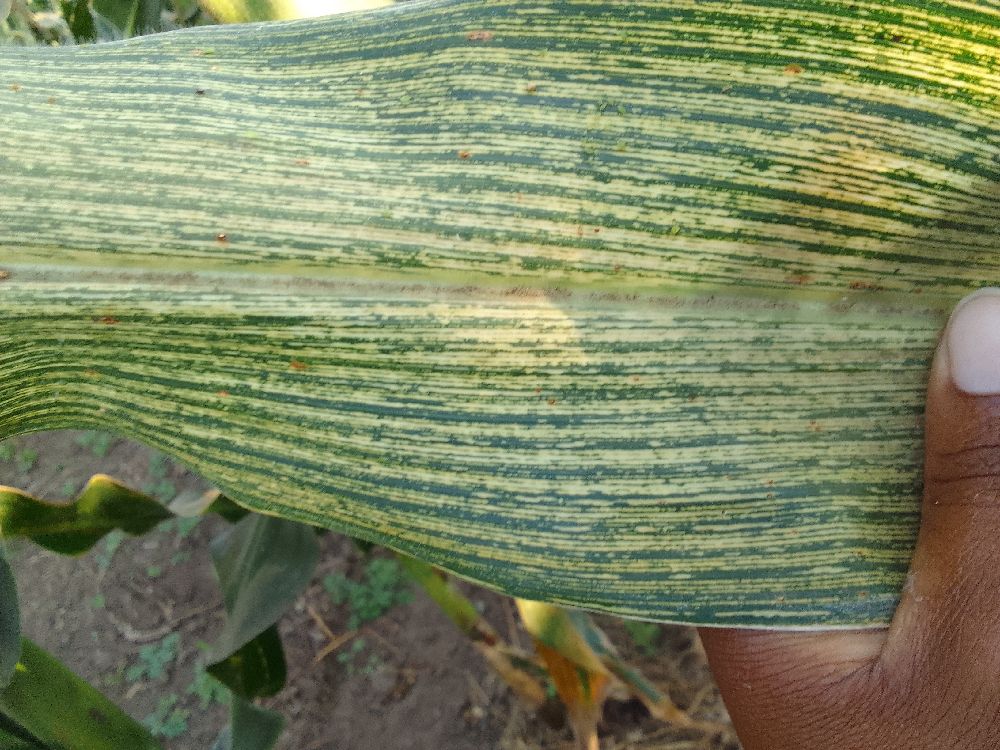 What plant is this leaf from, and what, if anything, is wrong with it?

maize, maize streak virus
